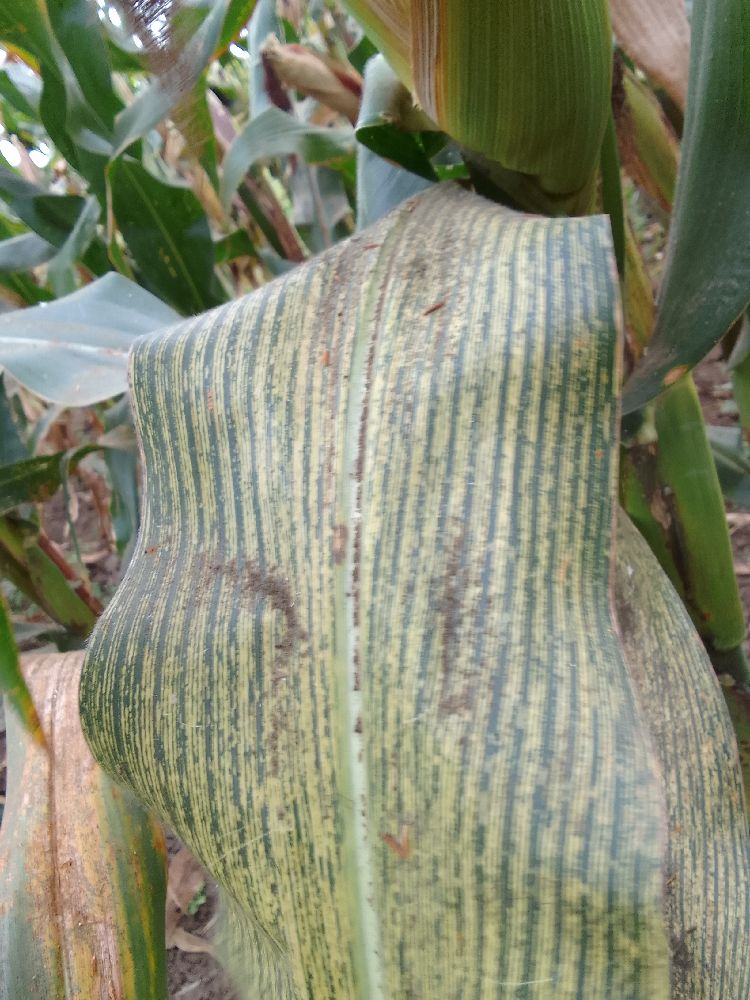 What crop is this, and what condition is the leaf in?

maize, maize streak virus
